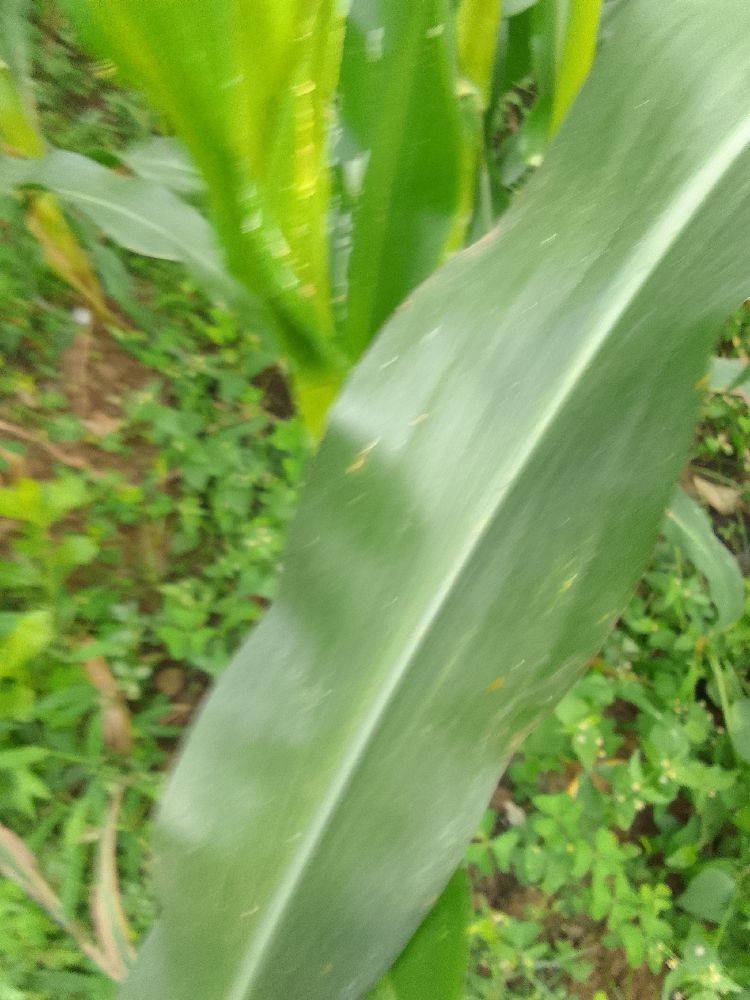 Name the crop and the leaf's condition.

maize, healthy
